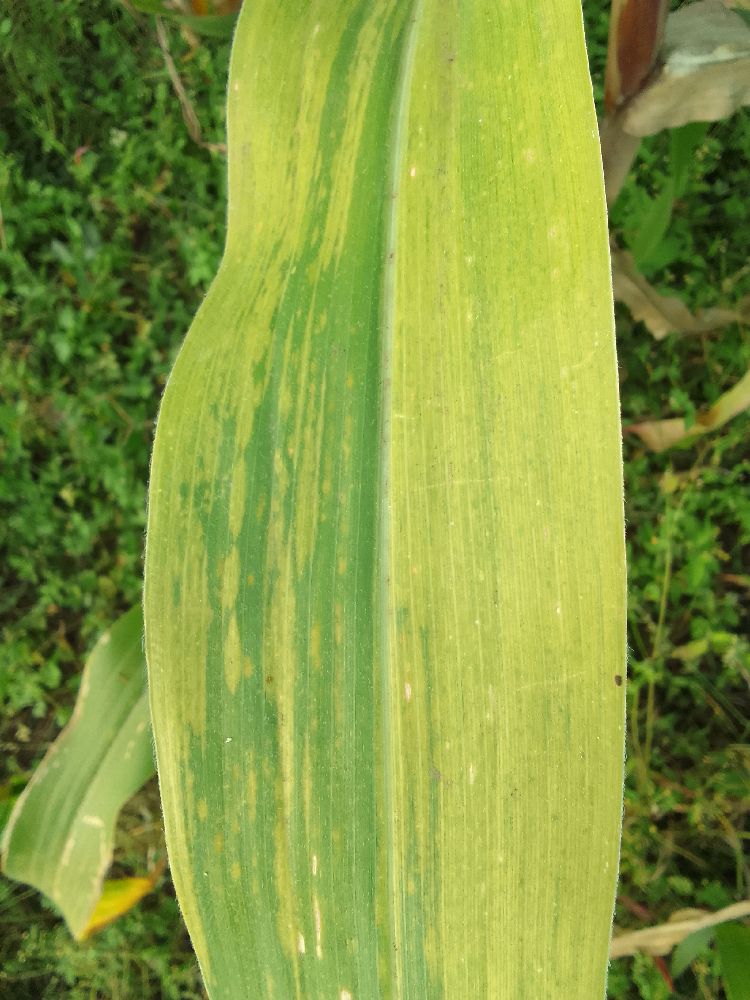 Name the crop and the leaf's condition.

maize, maize lethal necrosis
